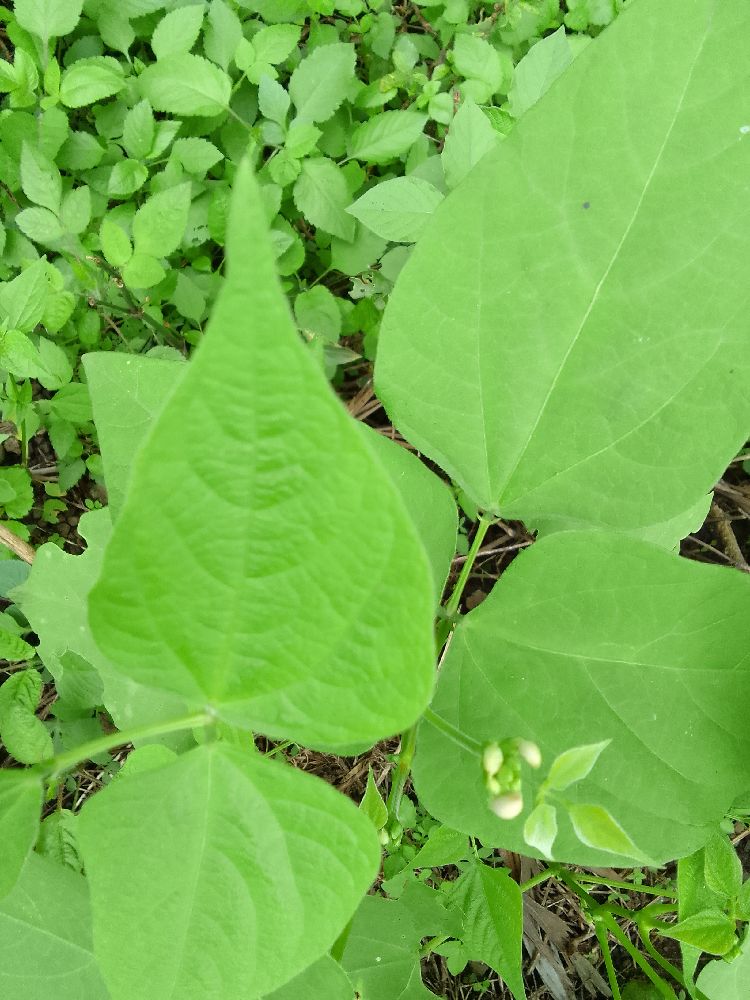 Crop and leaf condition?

common bean, healthy
